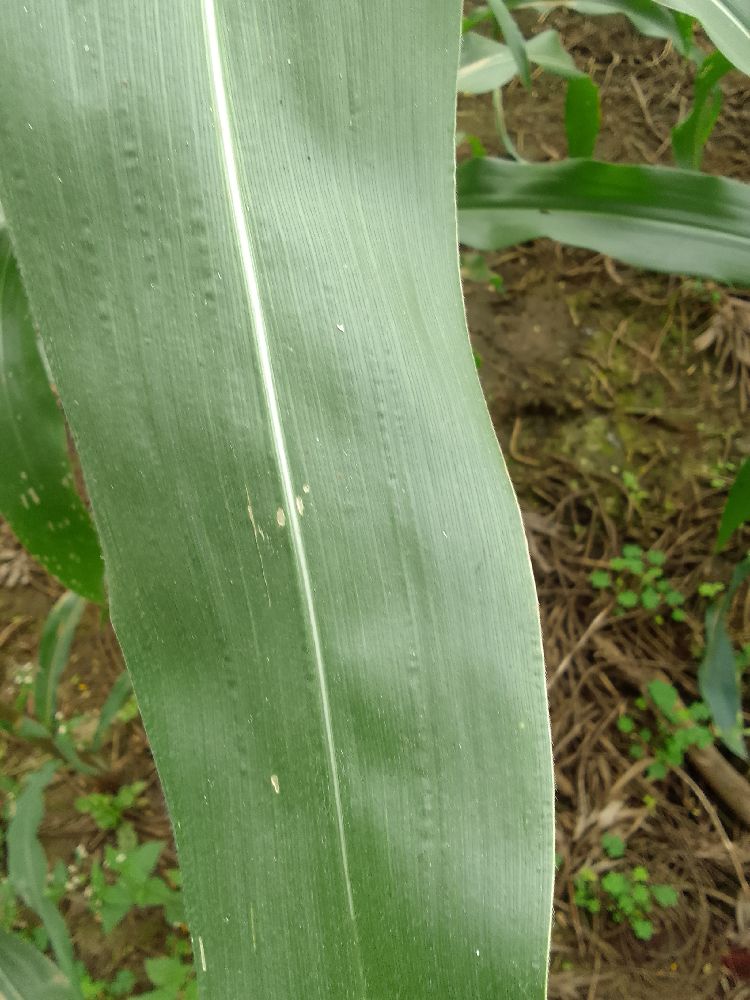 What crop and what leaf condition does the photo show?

maize, healthy
